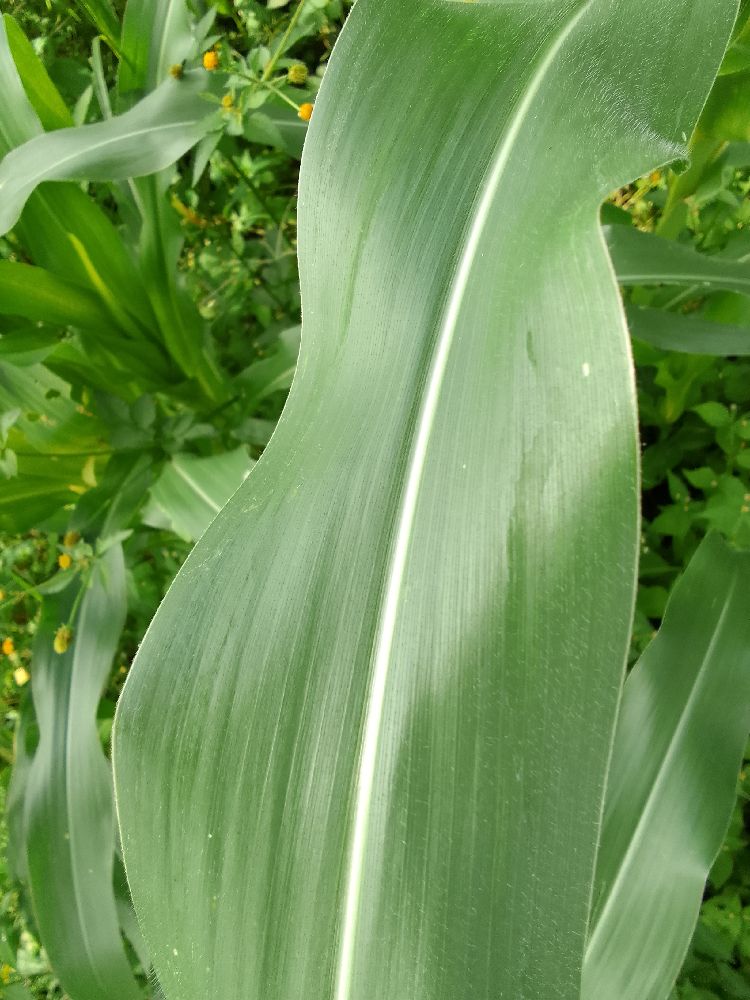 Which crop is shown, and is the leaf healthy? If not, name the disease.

maize, healthy
